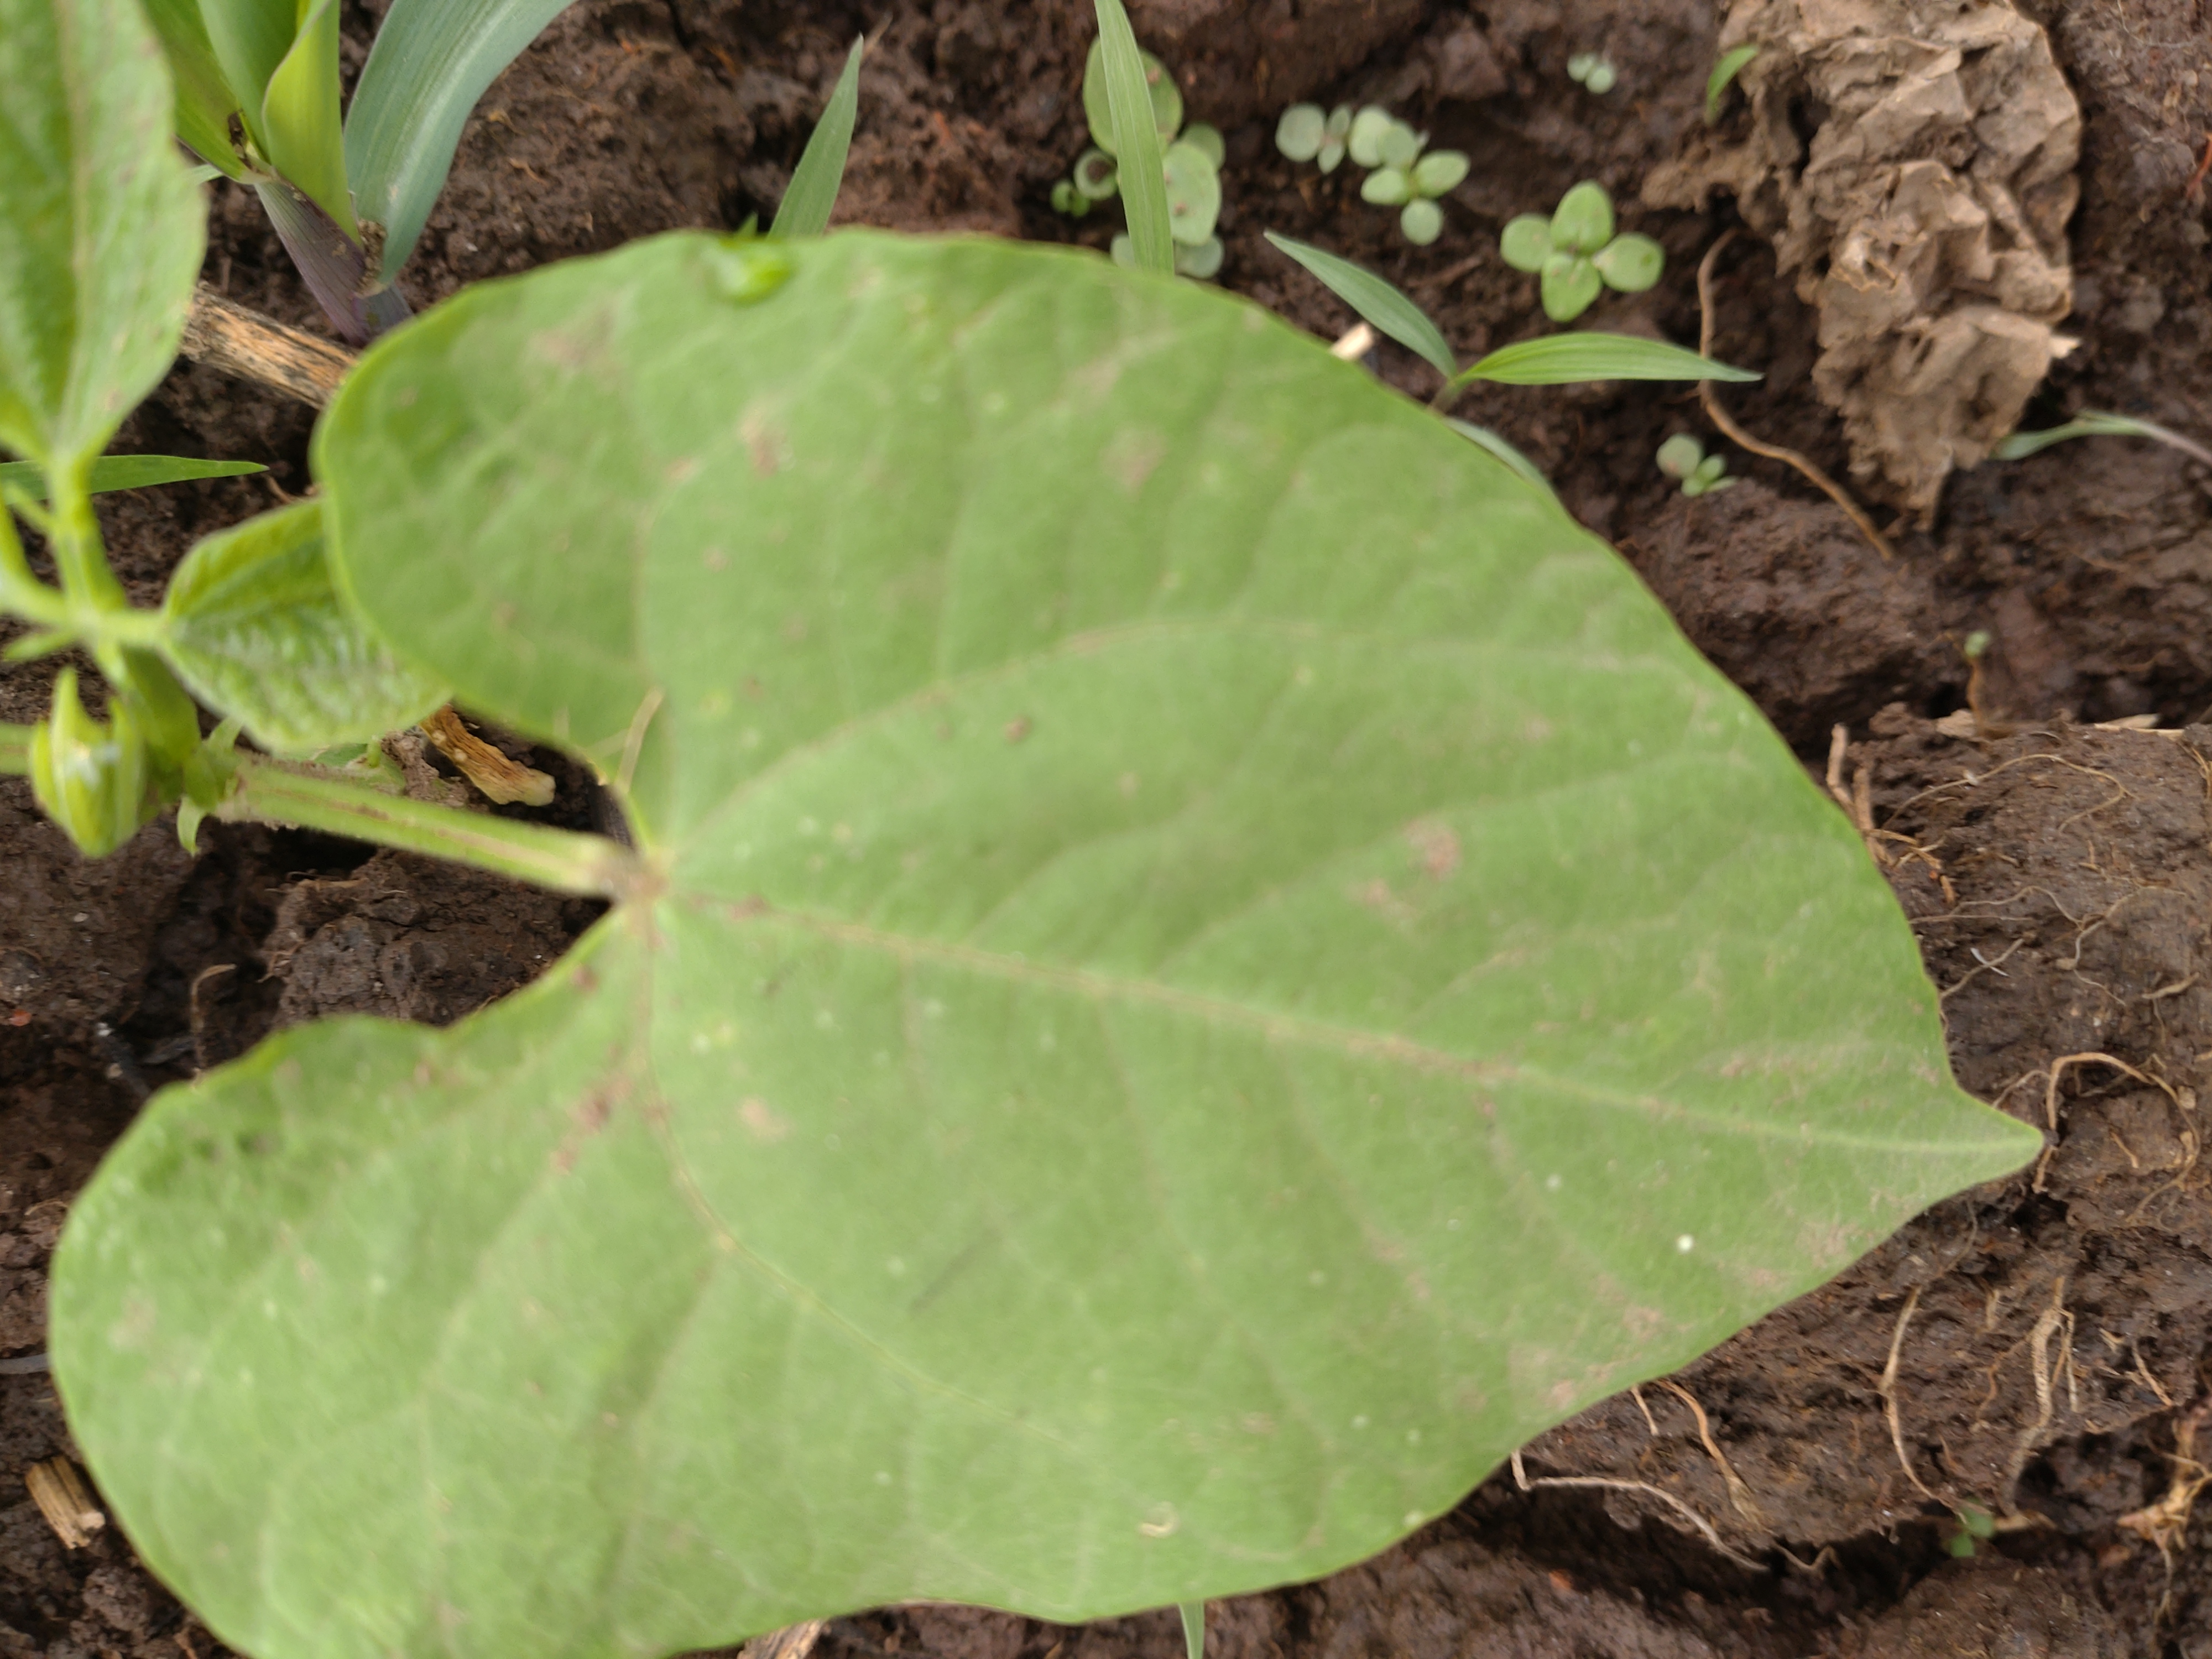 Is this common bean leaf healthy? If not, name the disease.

healthy
